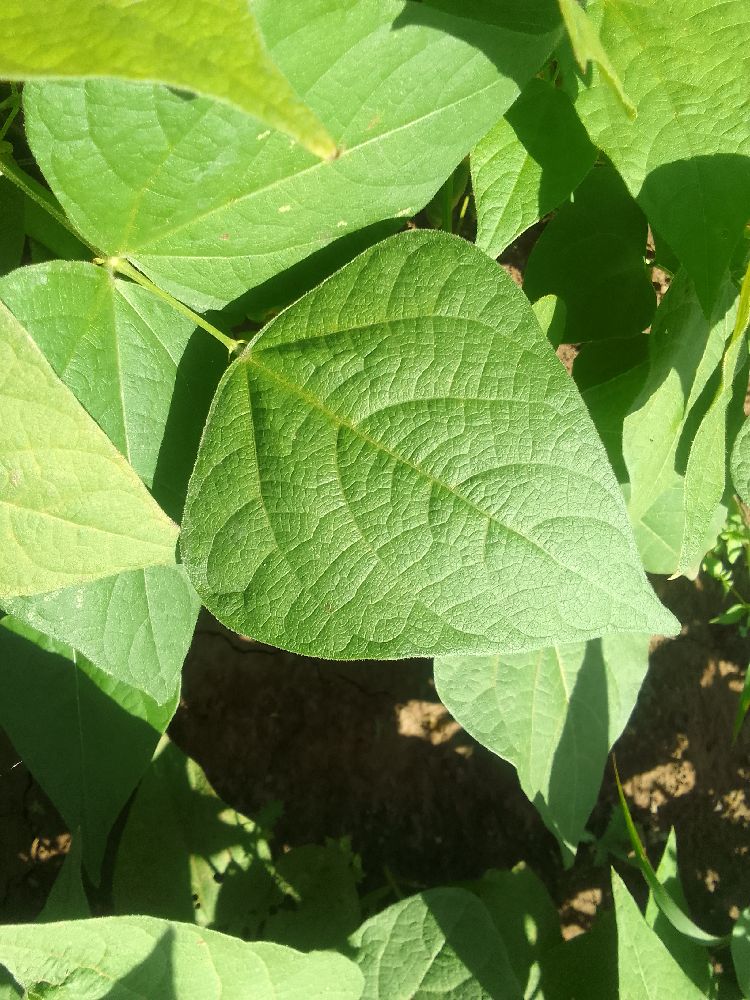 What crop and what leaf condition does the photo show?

common bean, healthy
